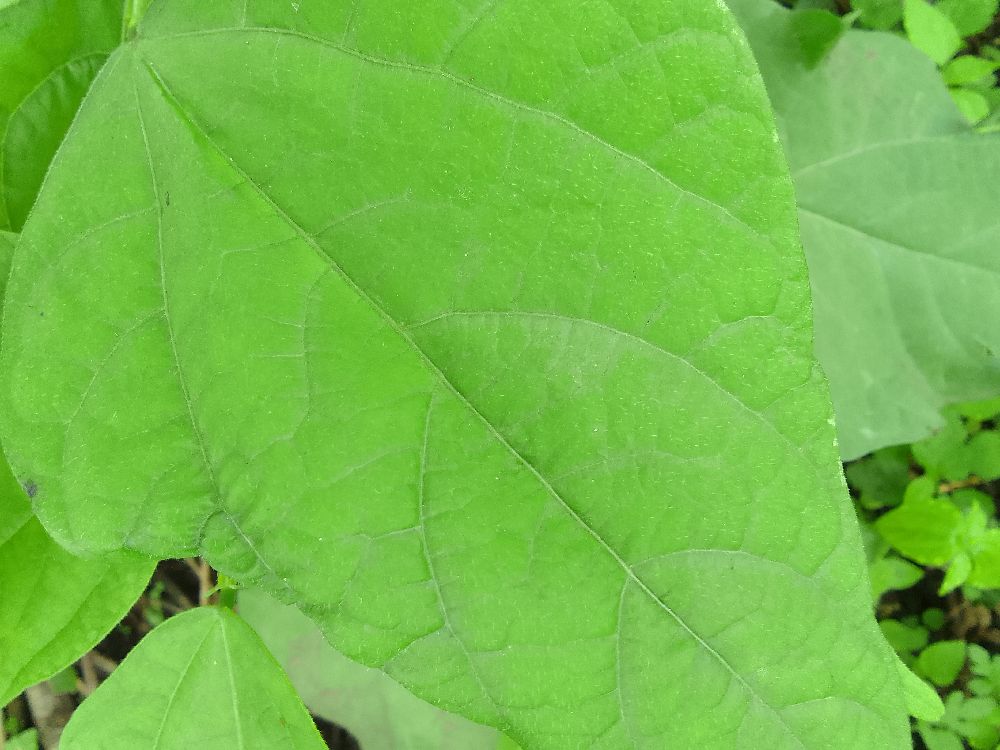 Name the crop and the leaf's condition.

common bean, healthy
